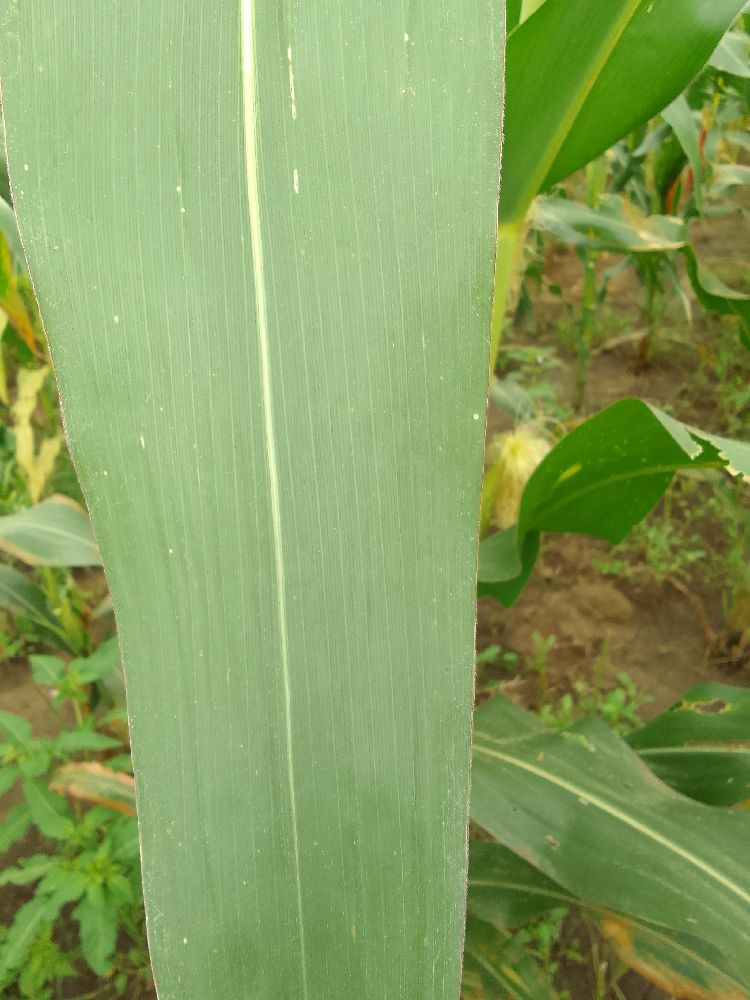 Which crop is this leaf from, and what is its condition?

maize, healthy
